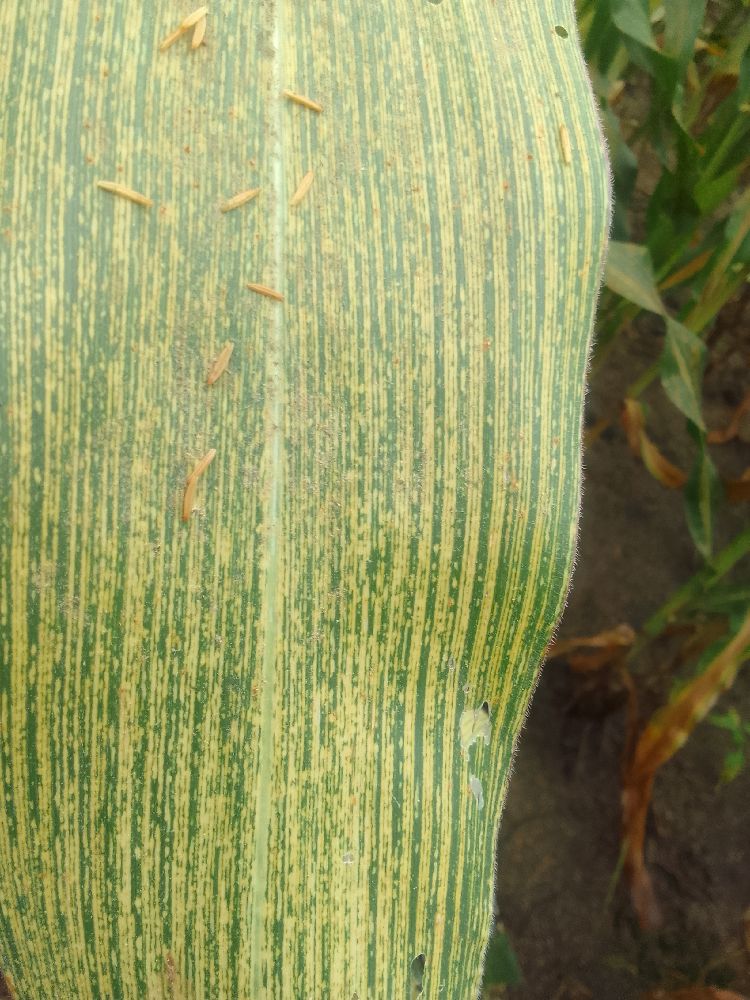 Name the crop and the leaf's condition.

maize, maize streak virus
